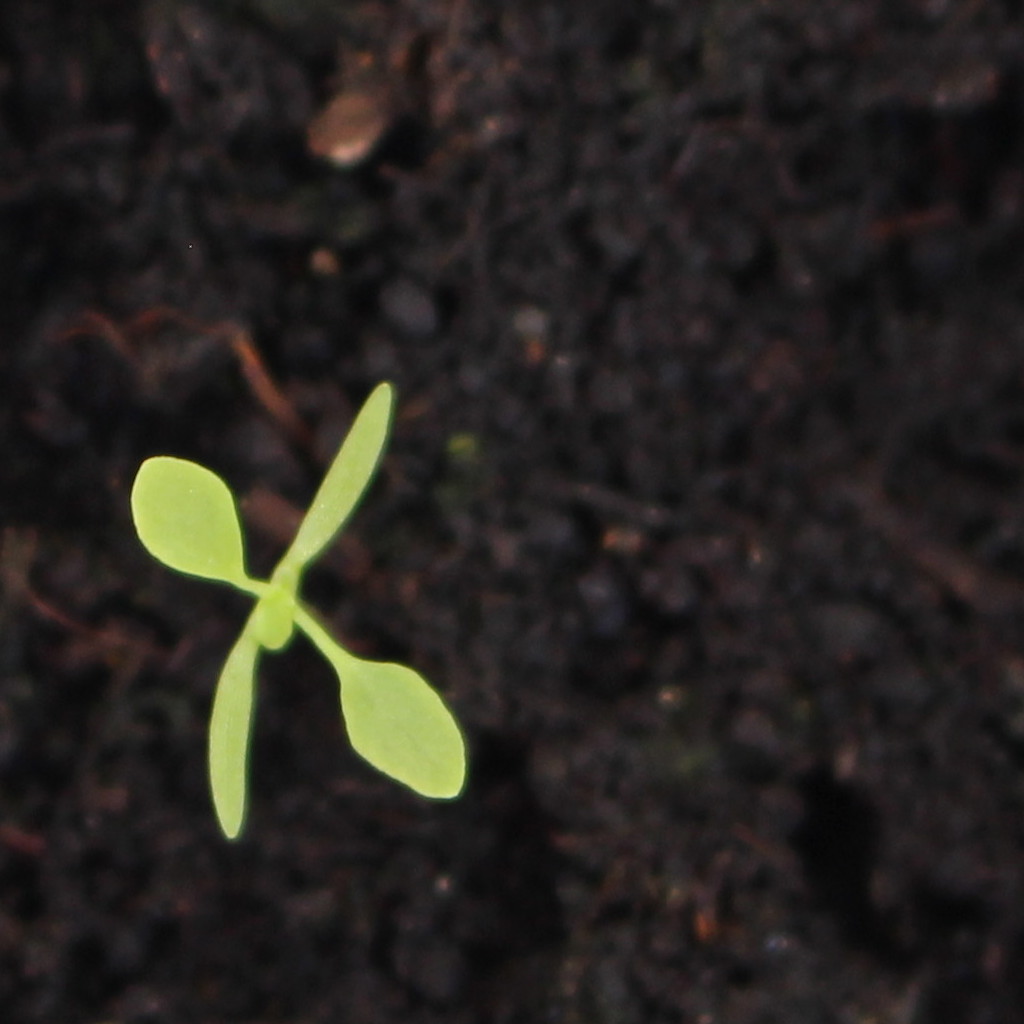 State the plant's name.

Papaver rhoeas
